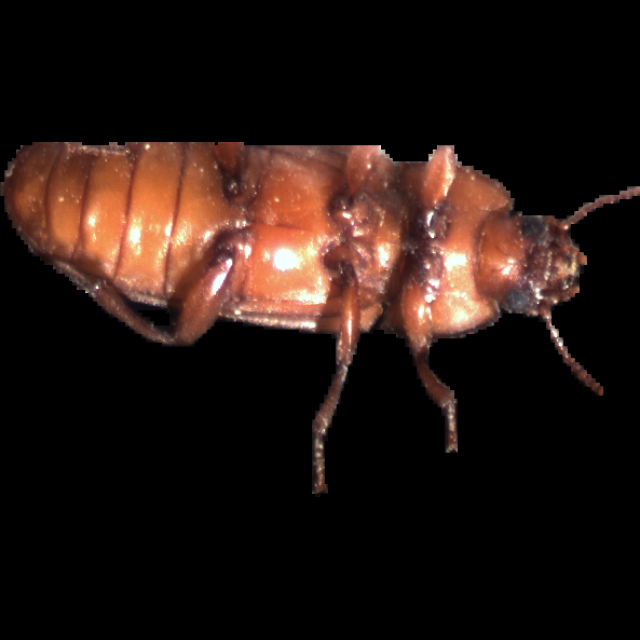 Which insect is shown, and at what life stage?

mealworm beetle
